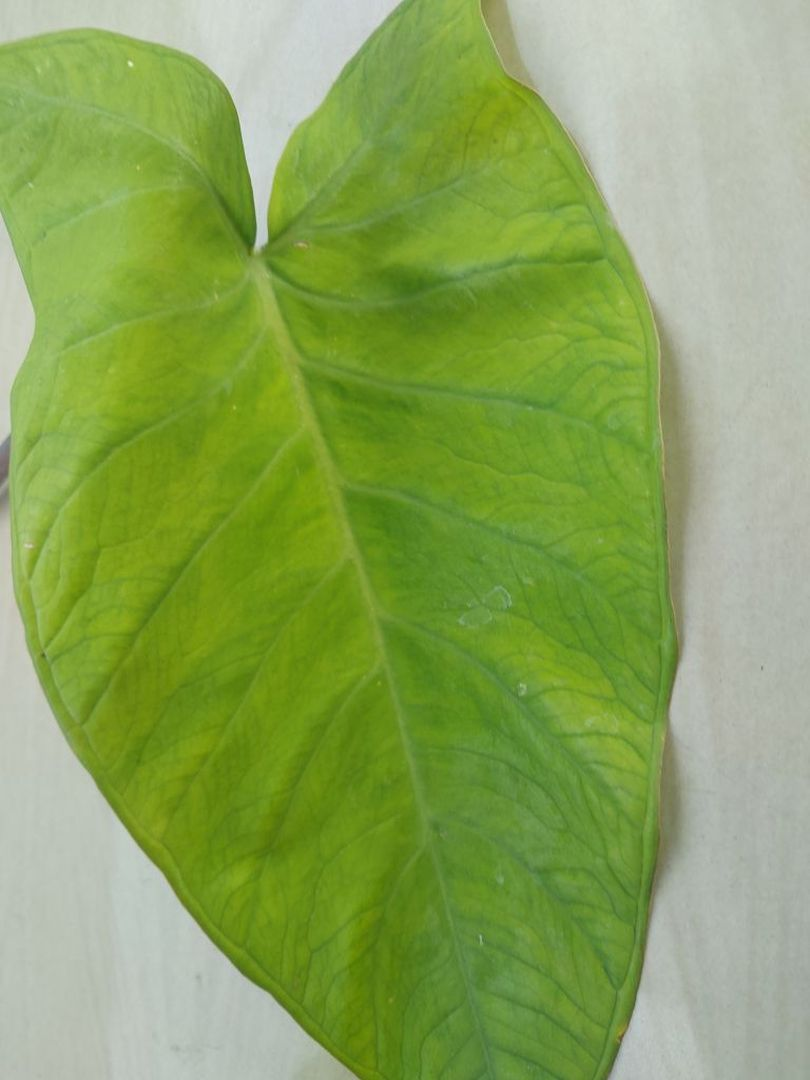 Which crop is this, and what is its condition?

taro, mosaic
